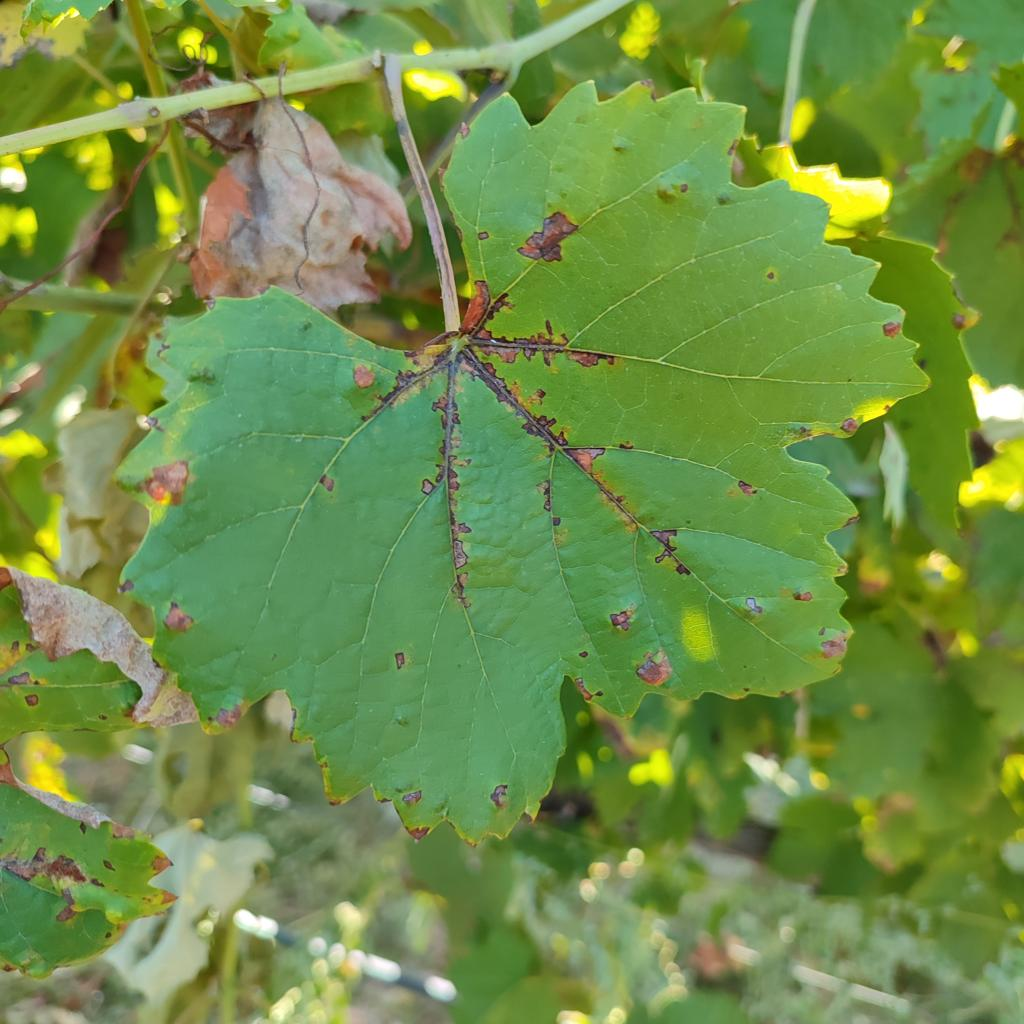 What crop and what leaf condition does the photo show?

grapevine, downy mildew
